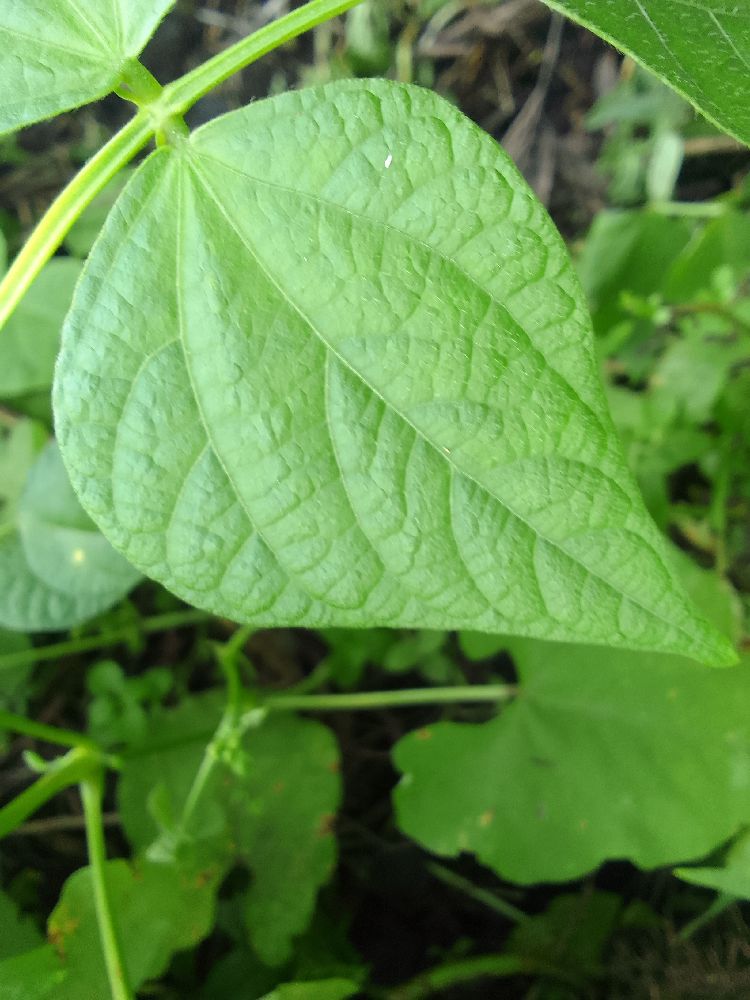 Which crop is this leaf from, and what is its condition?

common bean, healthy
